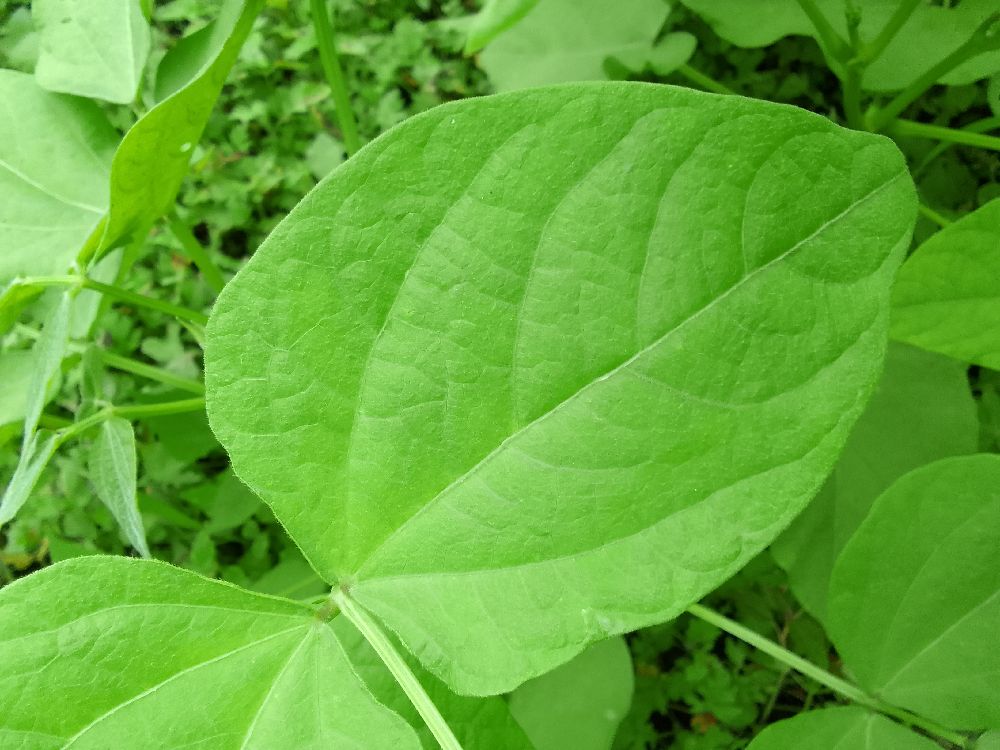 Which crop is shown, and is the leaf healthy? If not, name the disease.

common bean, healthy
